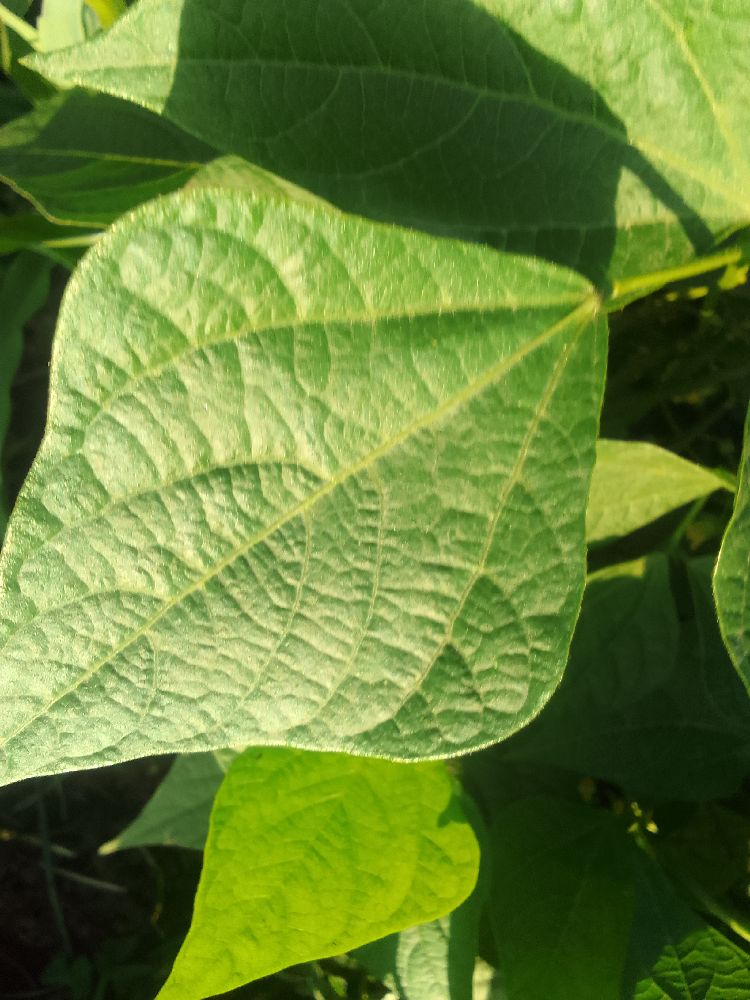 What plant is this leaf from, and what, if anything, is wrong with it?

common bean, healthy
